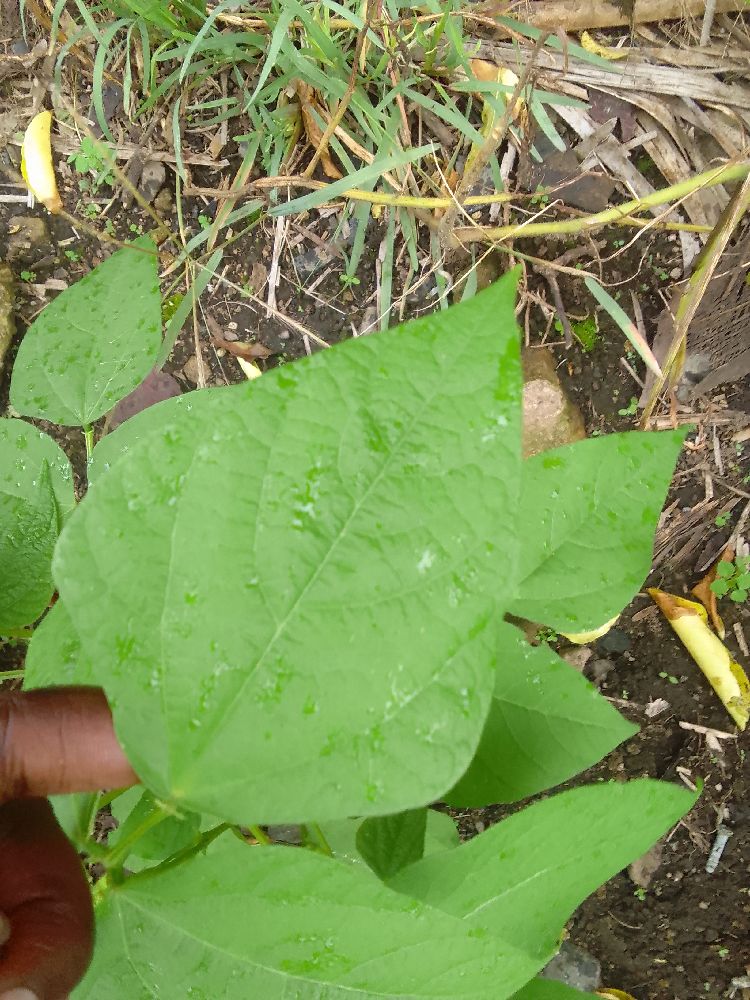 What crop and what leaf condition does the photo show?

common bean, healthy
